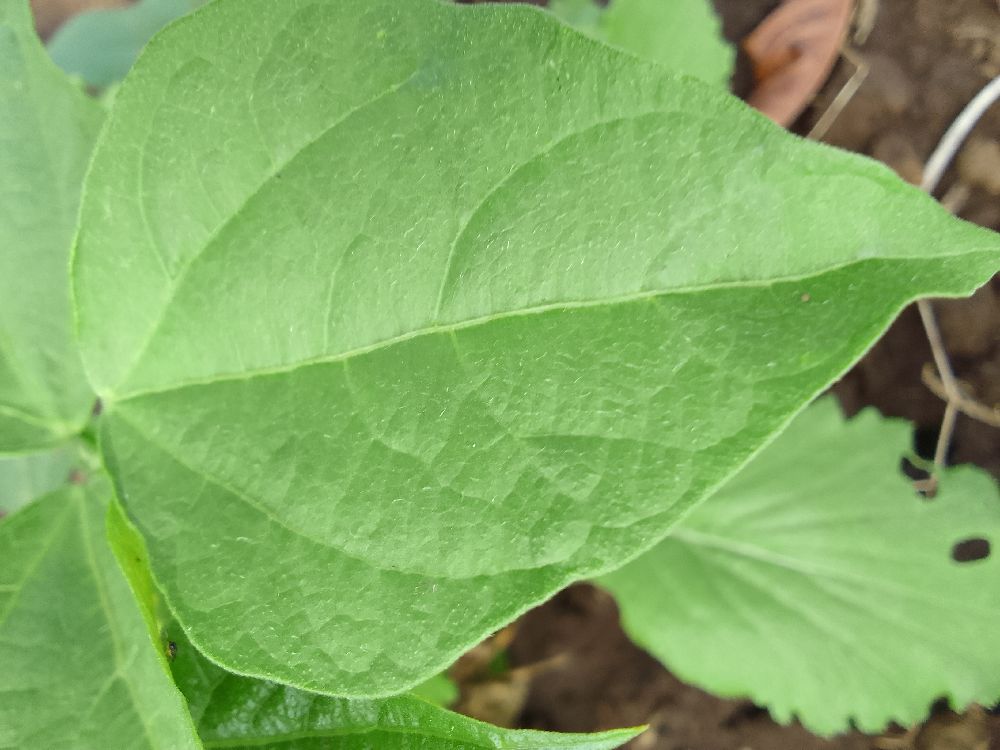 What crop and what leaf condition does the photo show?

common bean, healthy
